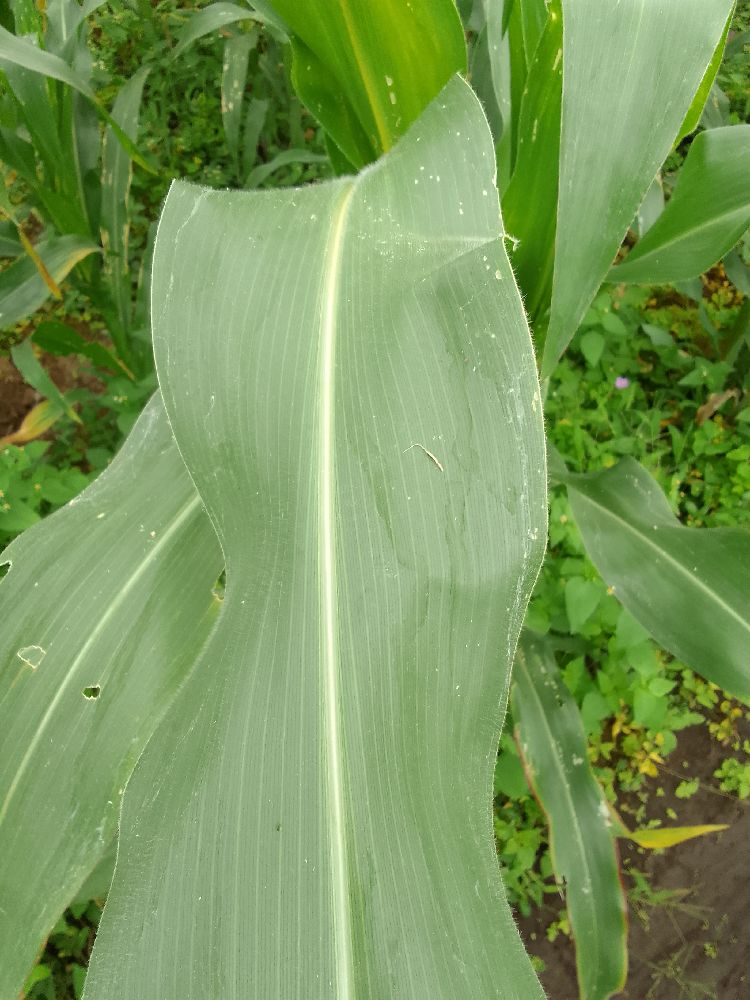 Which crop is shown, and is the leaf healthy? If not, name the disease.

maize, healthy
